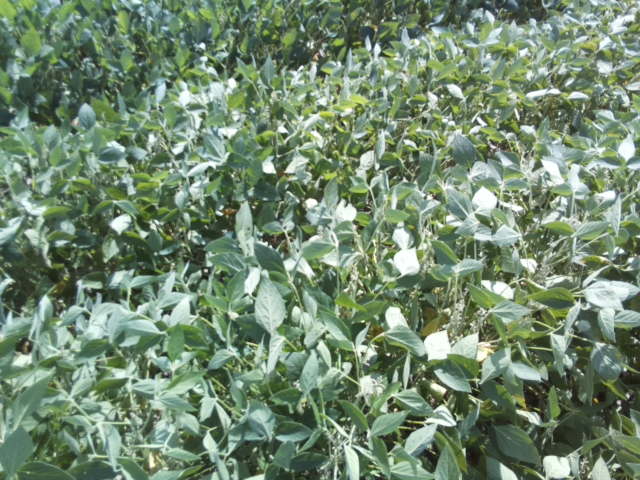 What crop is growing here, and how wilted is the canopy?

soybean, slight leaflet or petiole turgor loss in upper canopy
